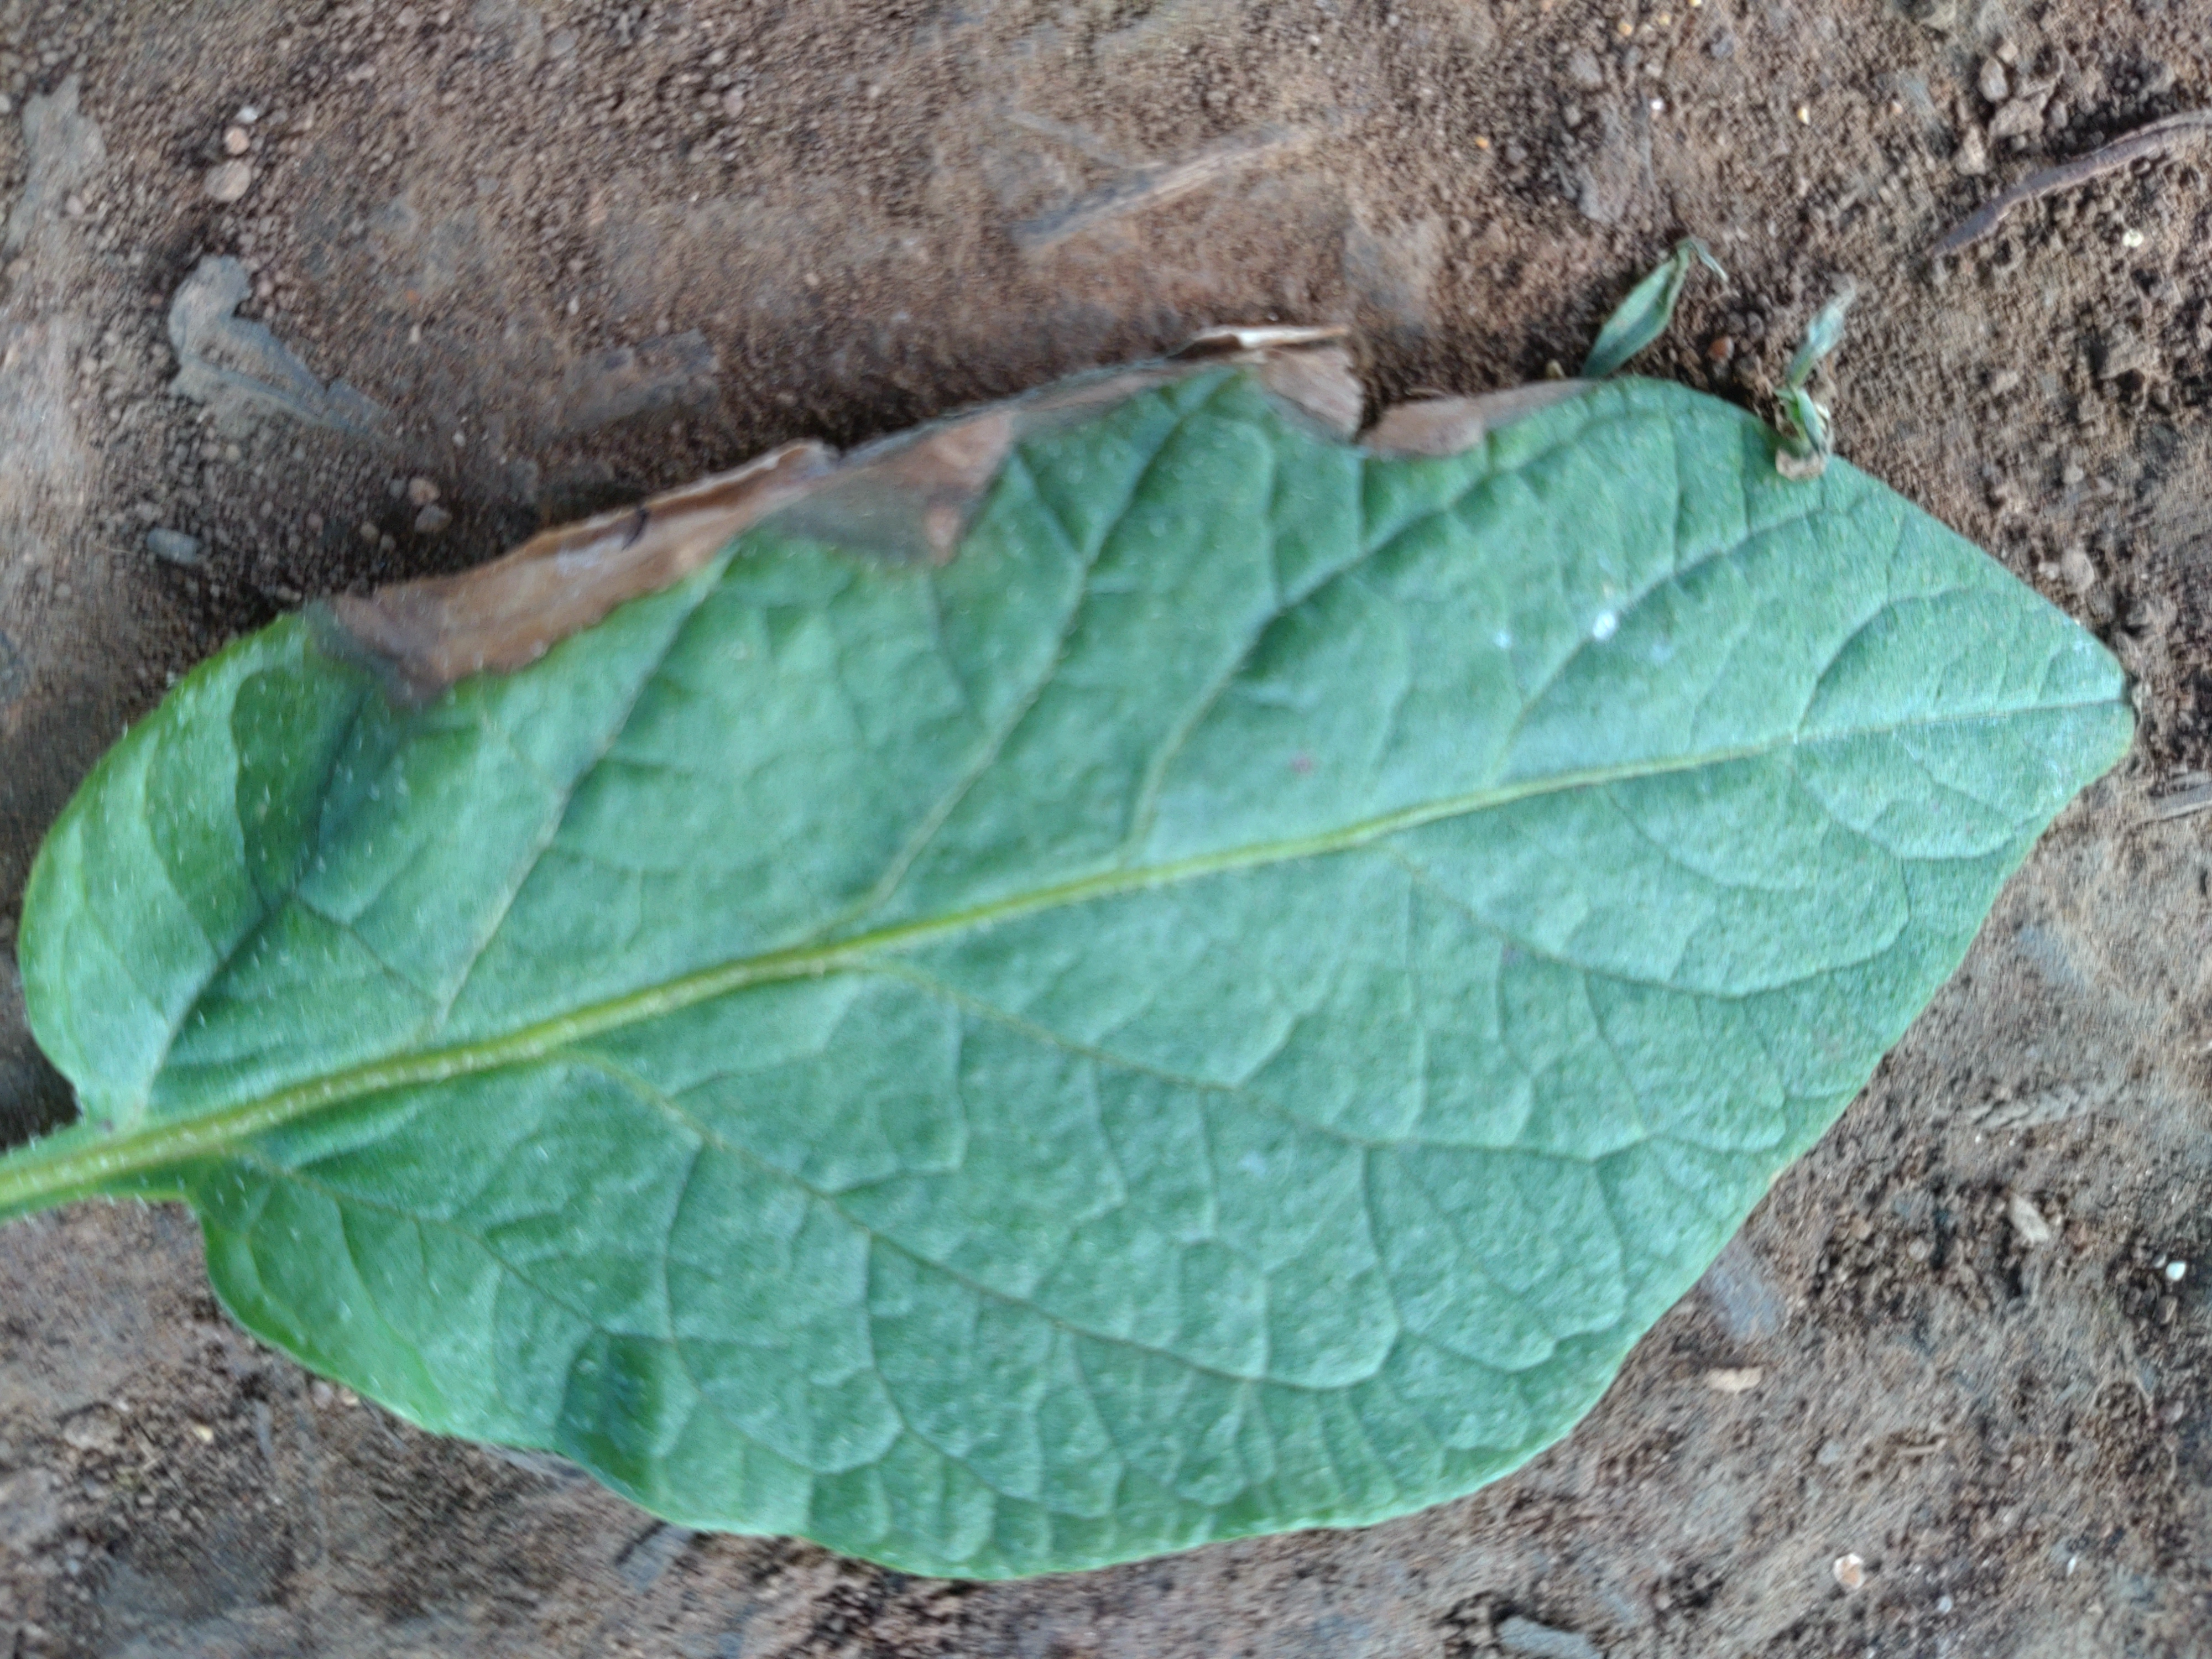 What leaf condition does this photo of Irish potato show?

early blight
